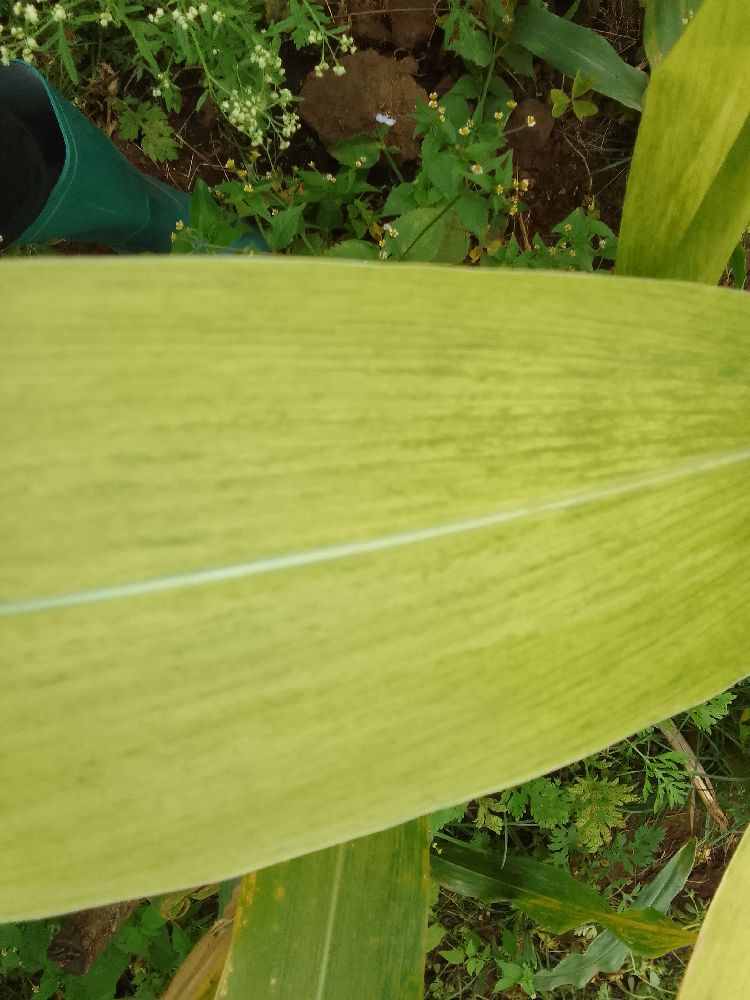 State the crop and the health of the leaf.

maize, maize lethal necrosis
